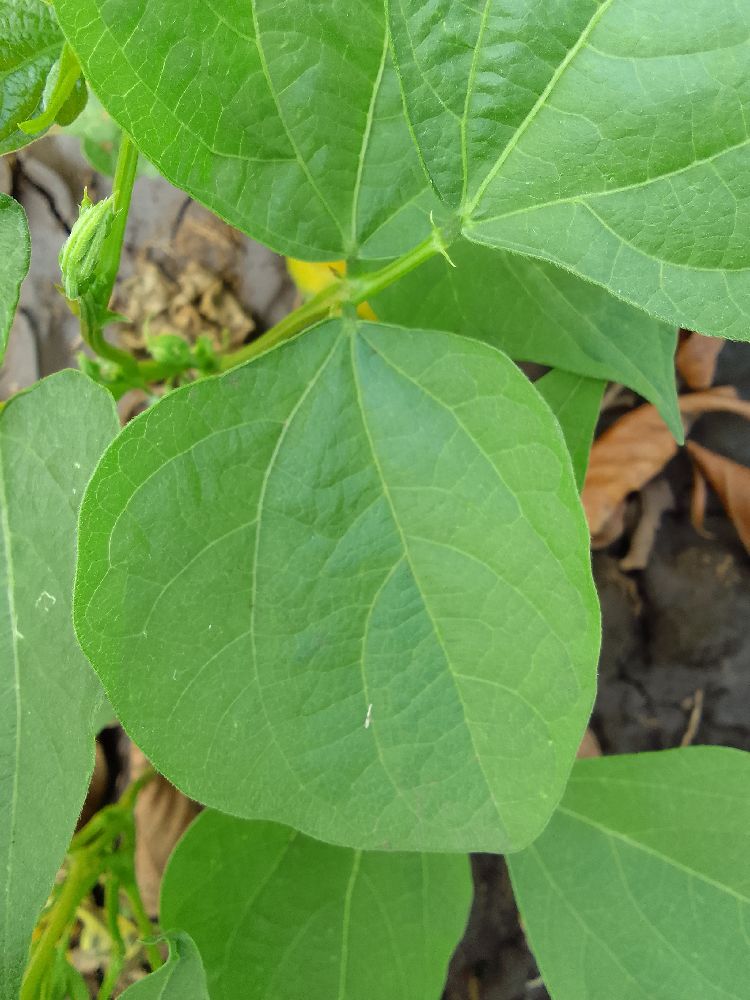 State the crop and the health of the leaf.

common bean, healthy
